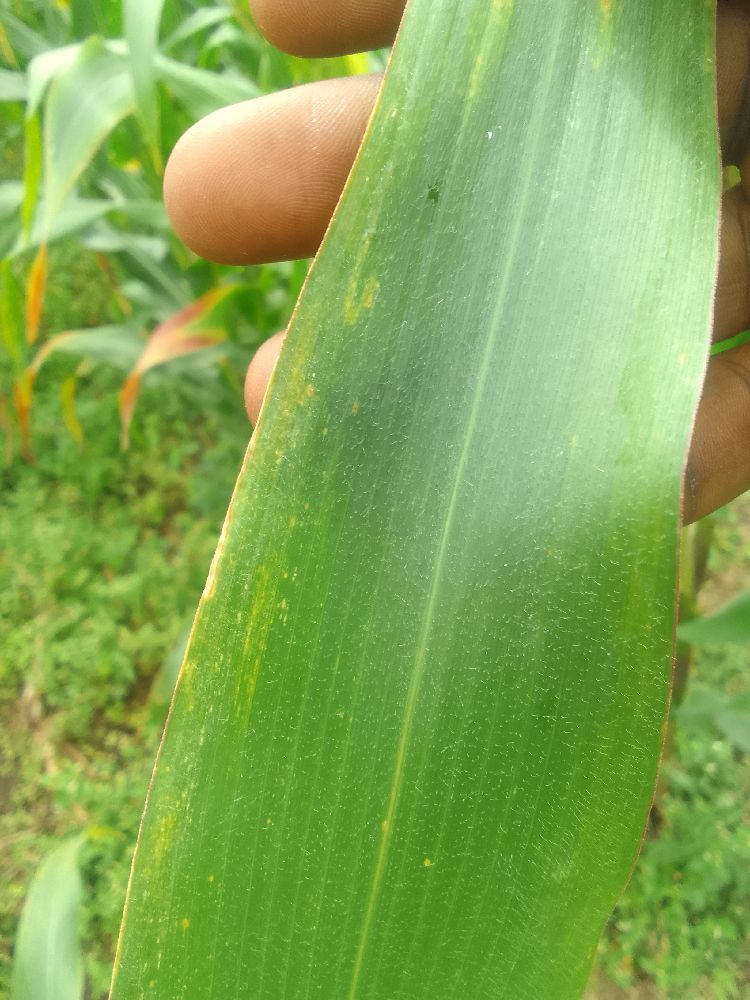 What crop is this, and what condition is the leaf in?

maize, healthy
